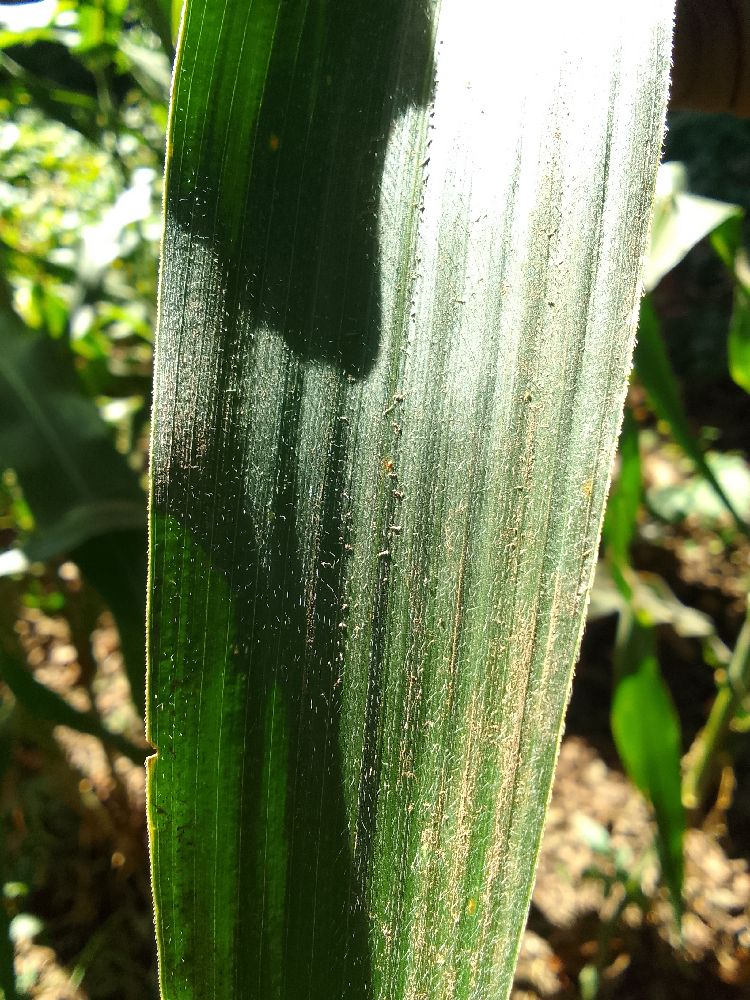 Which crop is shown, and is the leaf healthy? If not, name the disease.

maize, healthy
